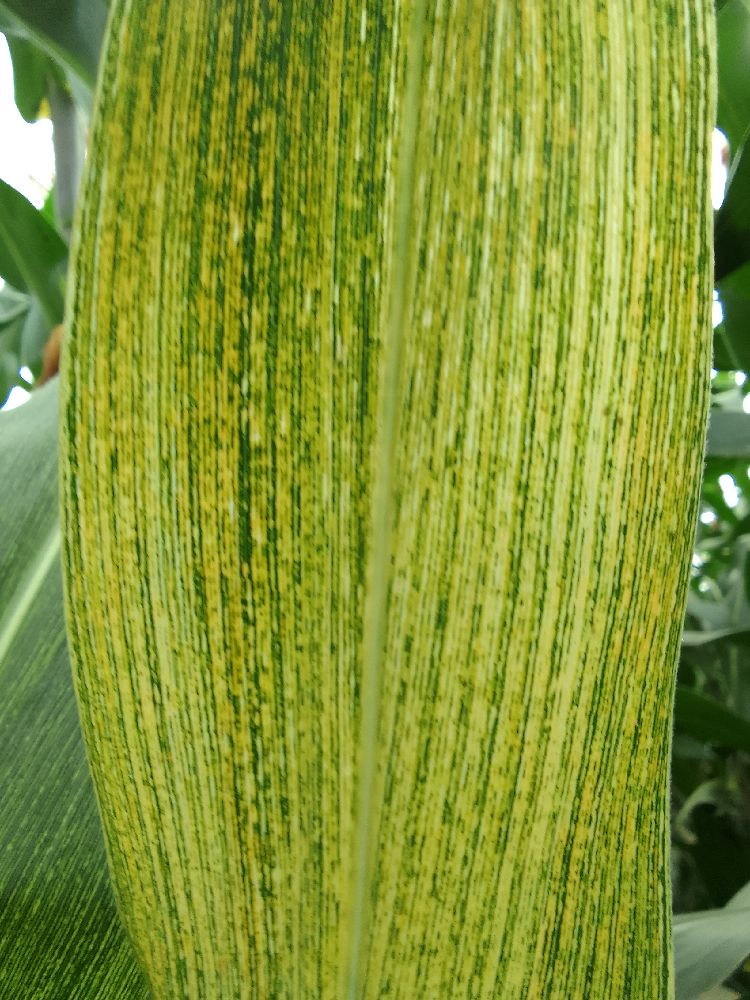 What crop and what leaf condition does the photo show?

maize, maize streak virus
